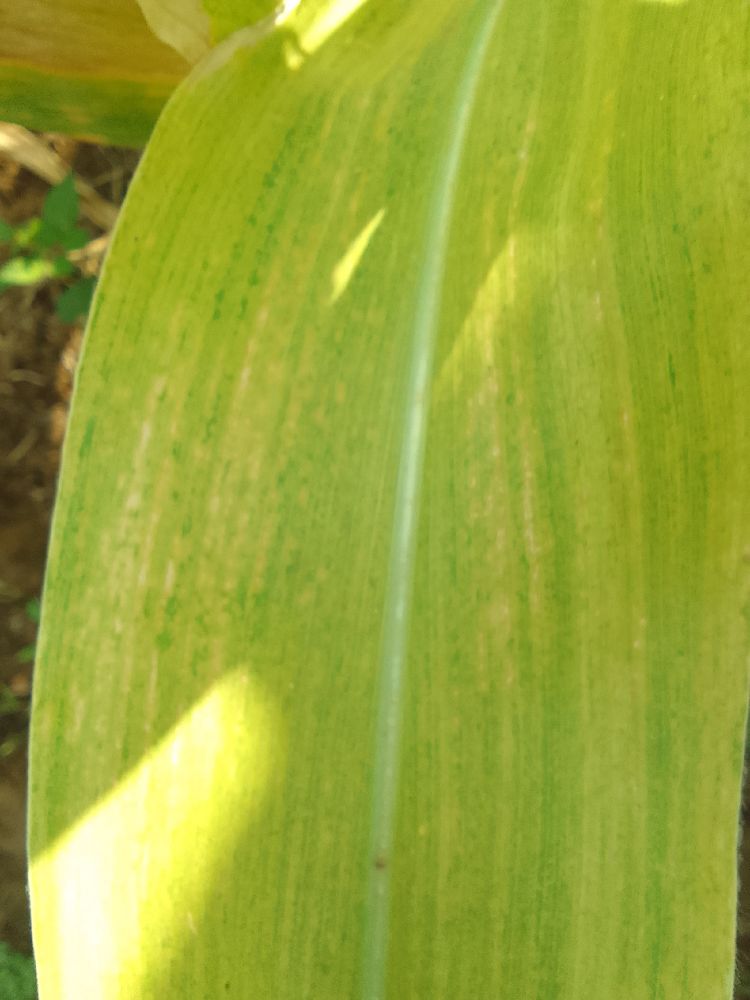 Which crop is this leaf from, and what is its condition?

maize, maize lethal necrosis
